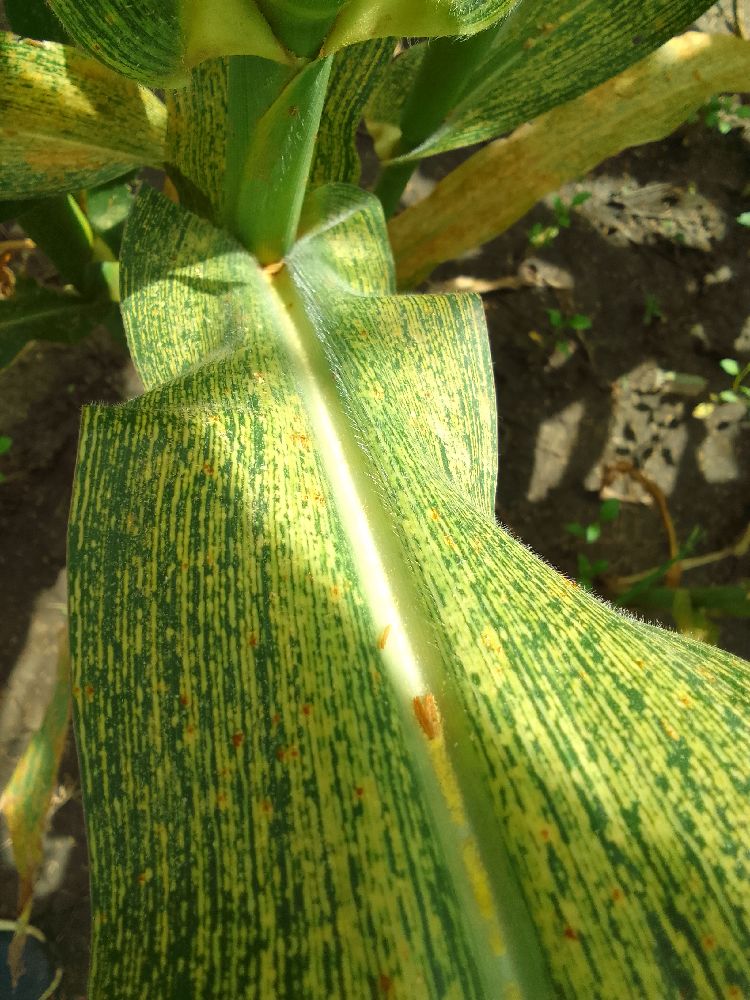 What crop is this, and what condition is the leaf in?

maize, maize streak virus
